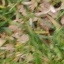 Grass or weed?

grass
